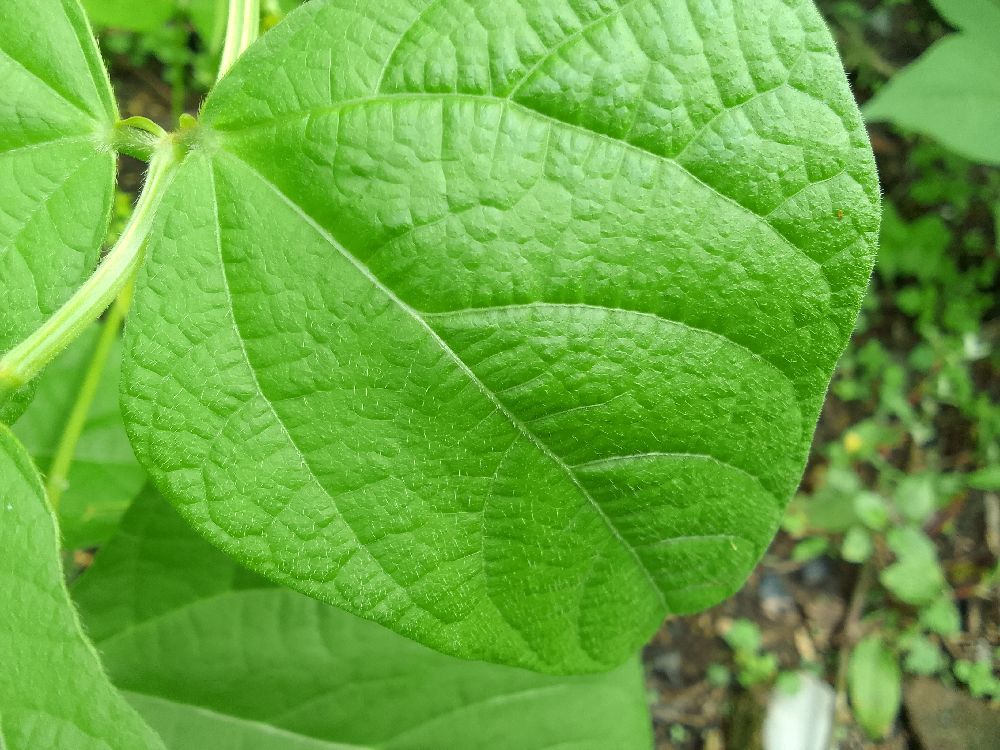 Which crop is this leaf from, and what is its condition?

common bean, healthy
